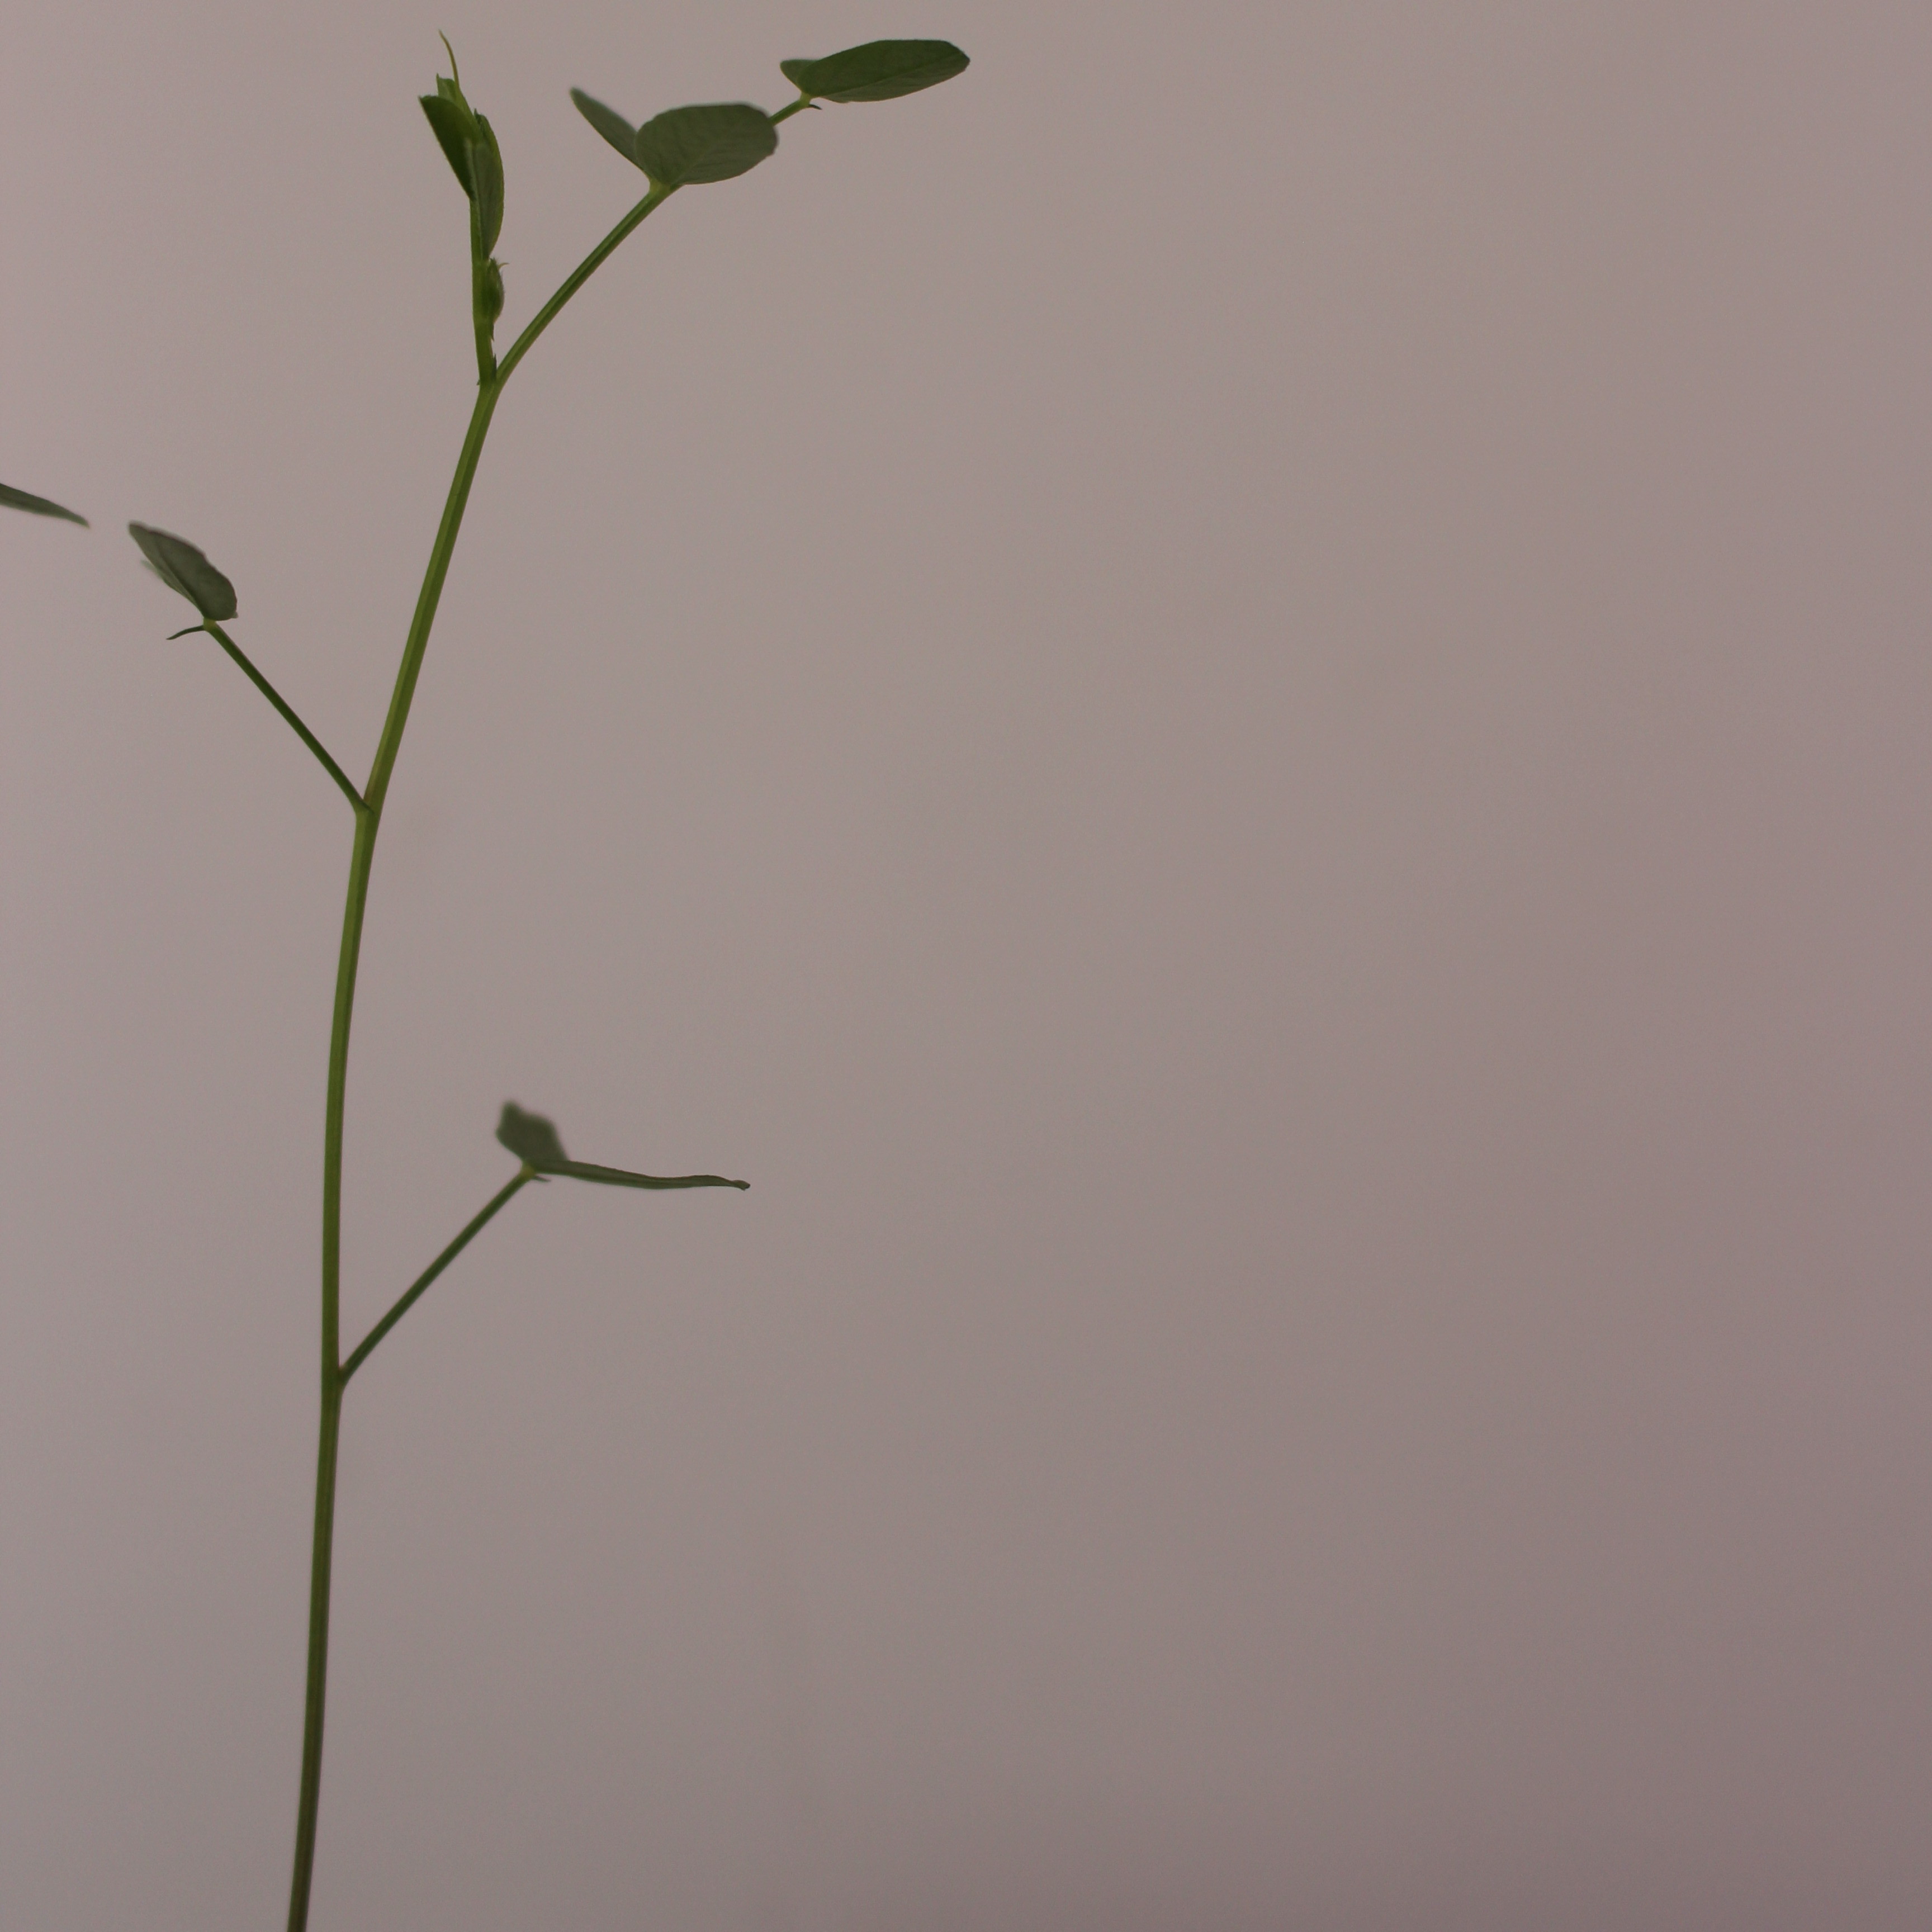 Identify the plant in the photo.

Vicia sativa
